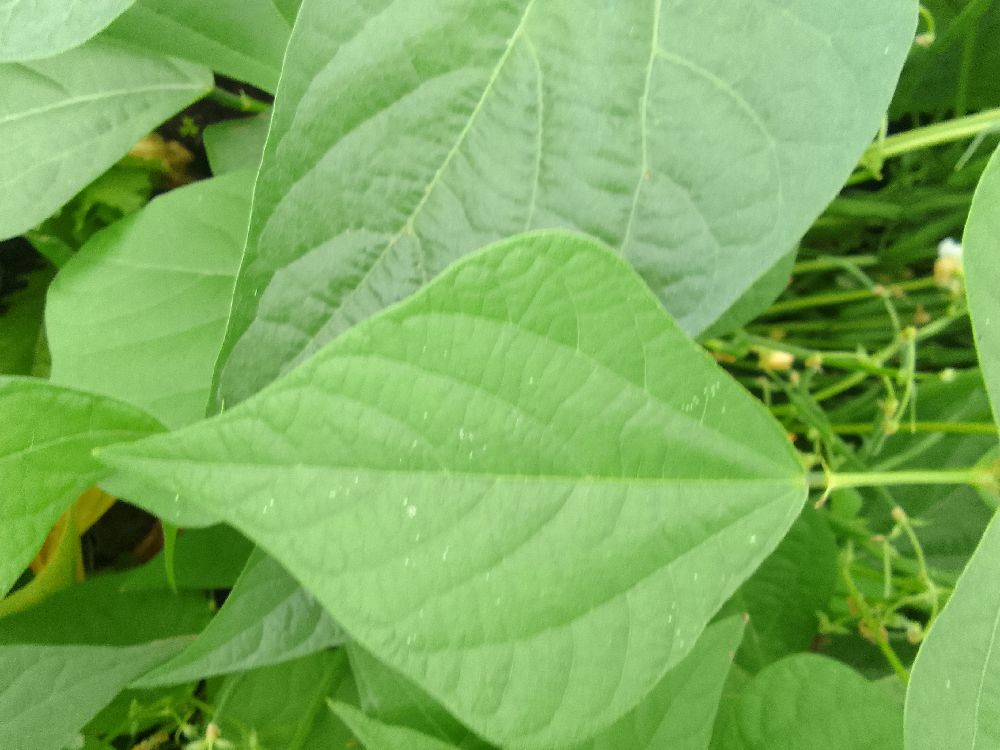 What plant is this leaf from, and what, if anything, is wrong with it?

common bean, healthy
